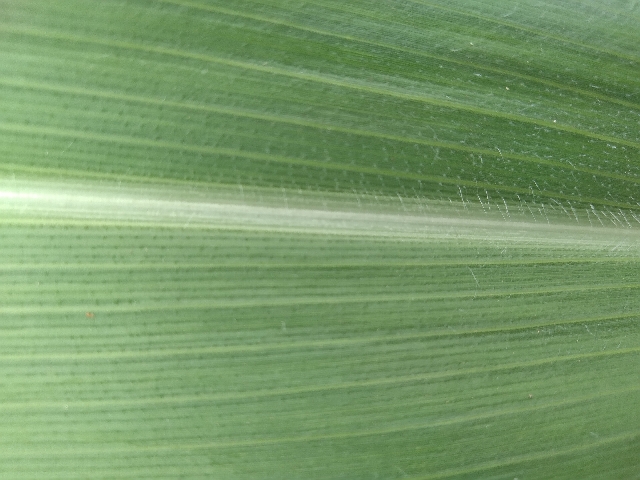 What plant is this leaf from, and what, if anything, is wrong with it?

maize, healthy
